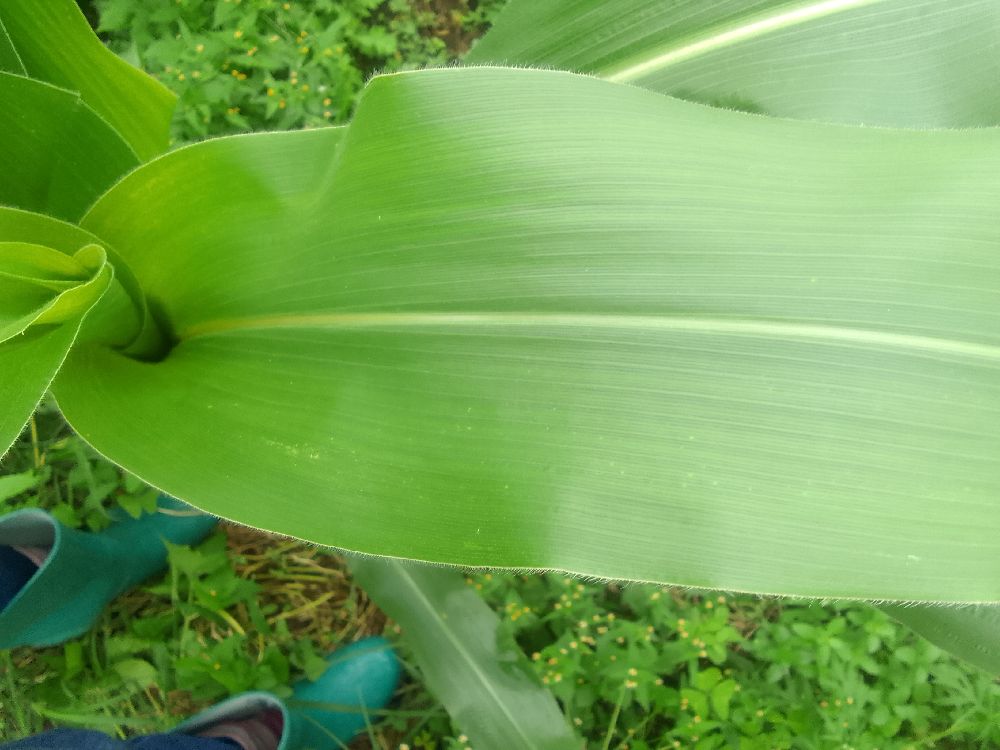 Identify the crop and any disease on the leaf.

maize, healthy
